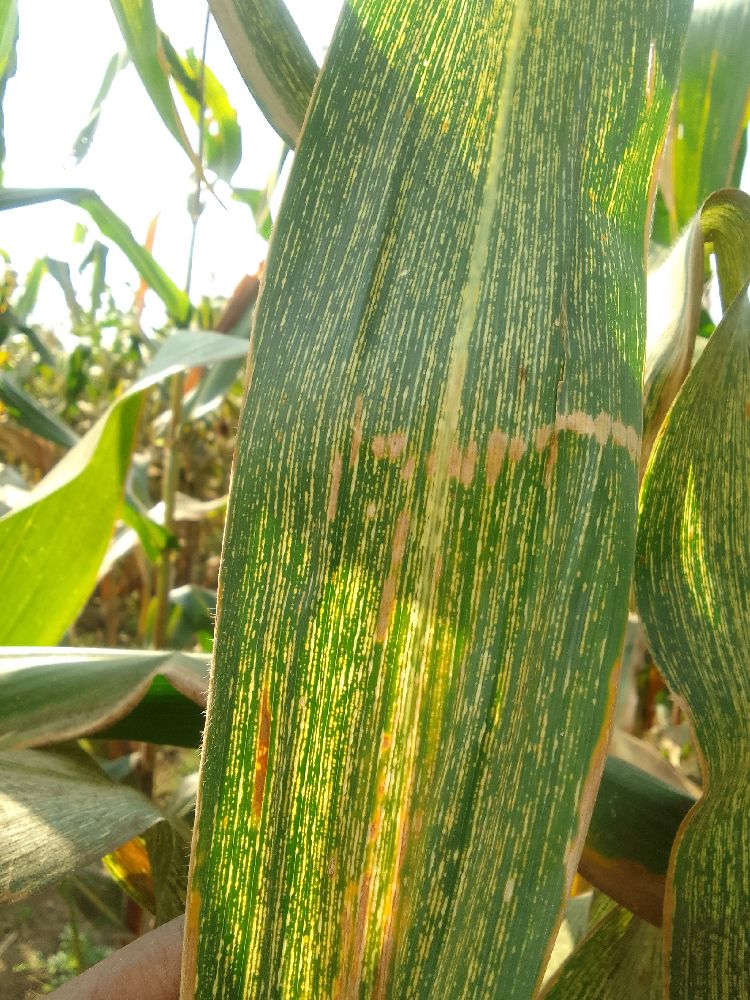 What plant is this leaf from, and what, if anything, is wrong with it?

maize, maize streak virus
